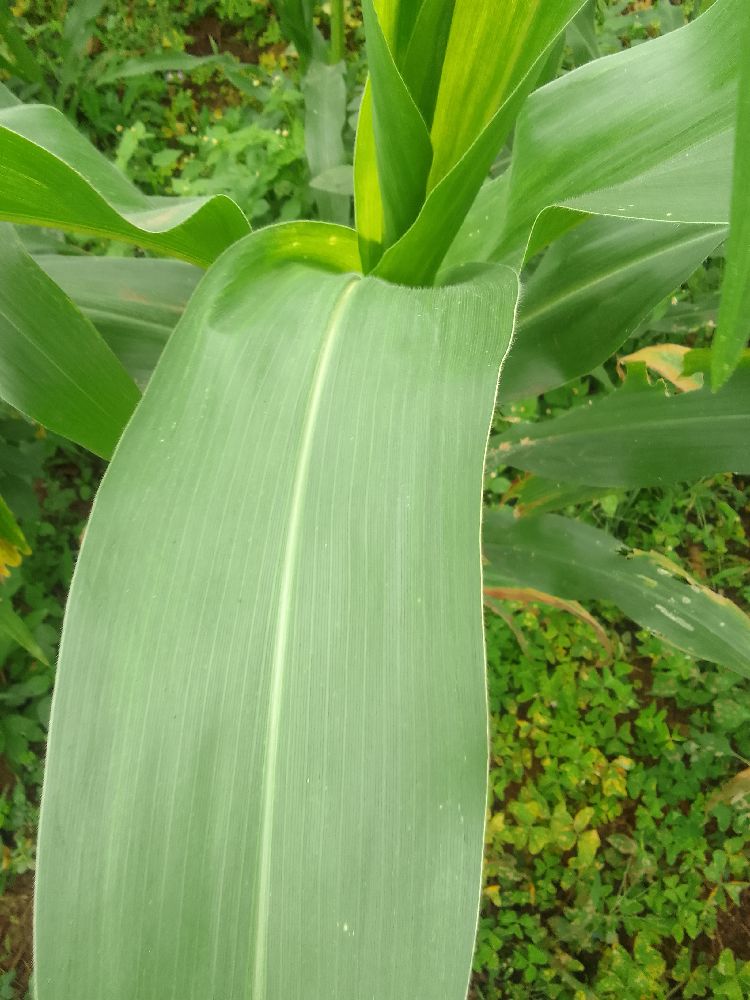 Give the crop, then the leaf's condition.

maize, healthy
